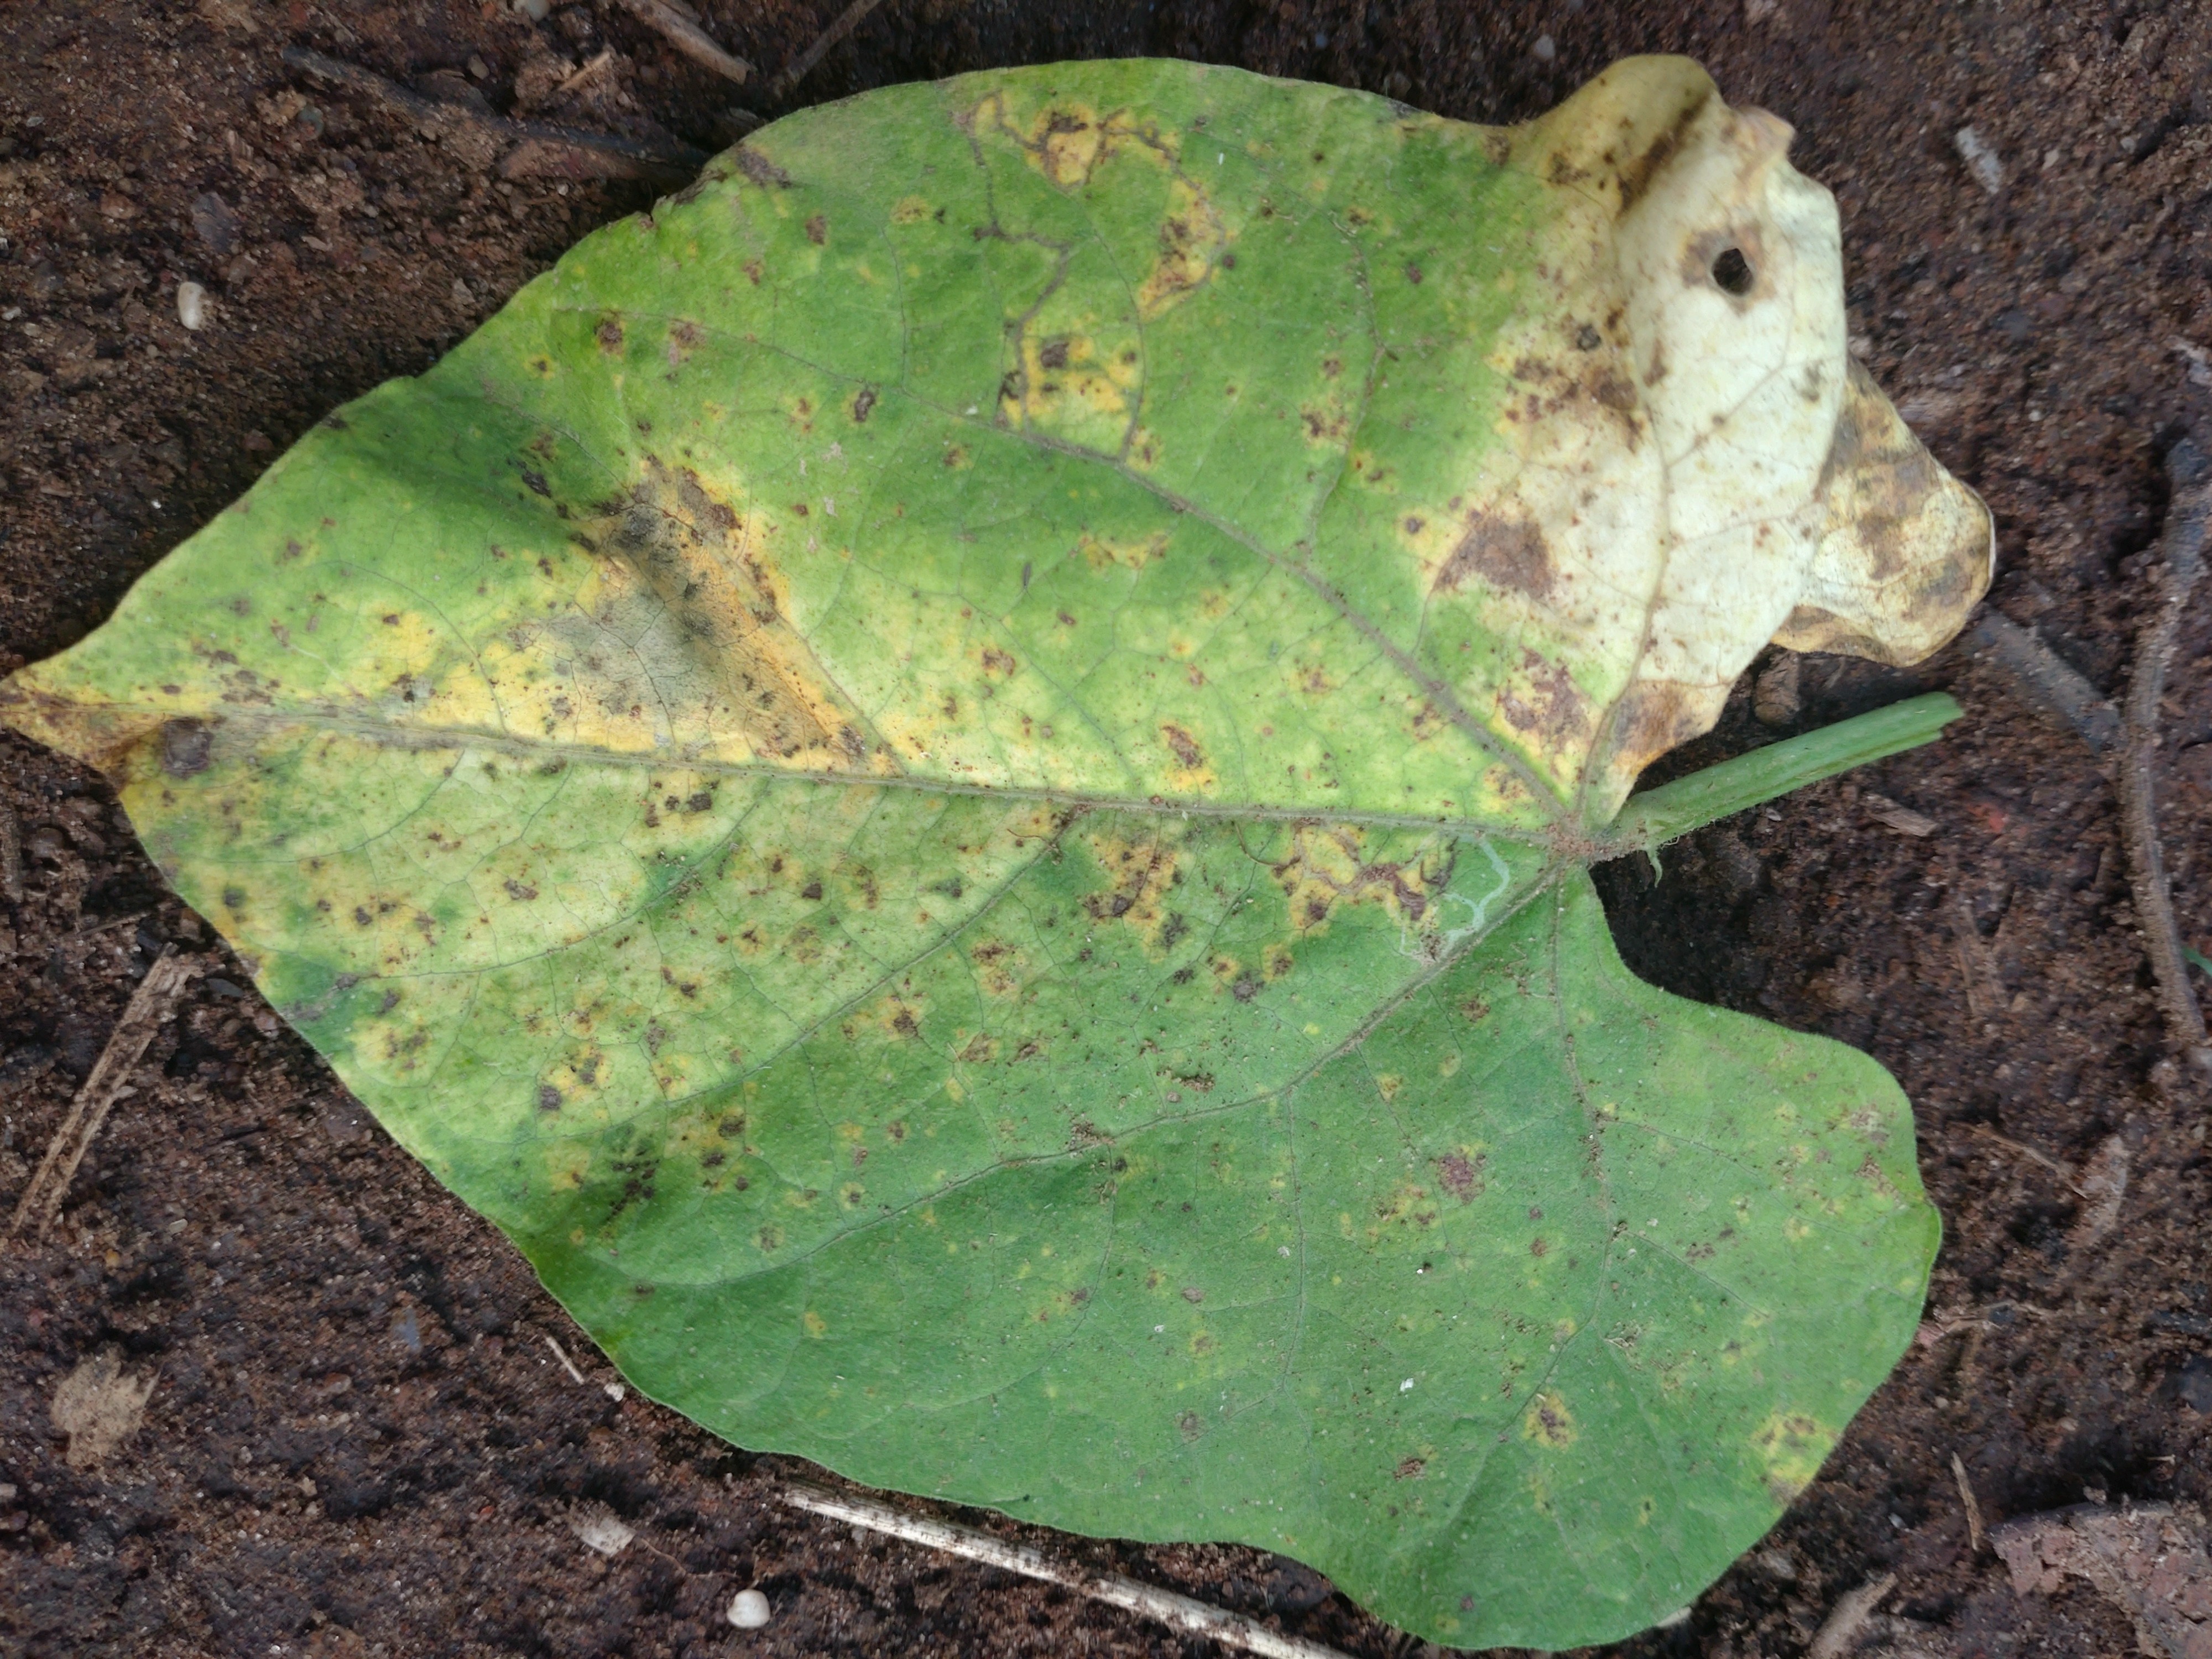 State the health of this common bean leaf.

rust
